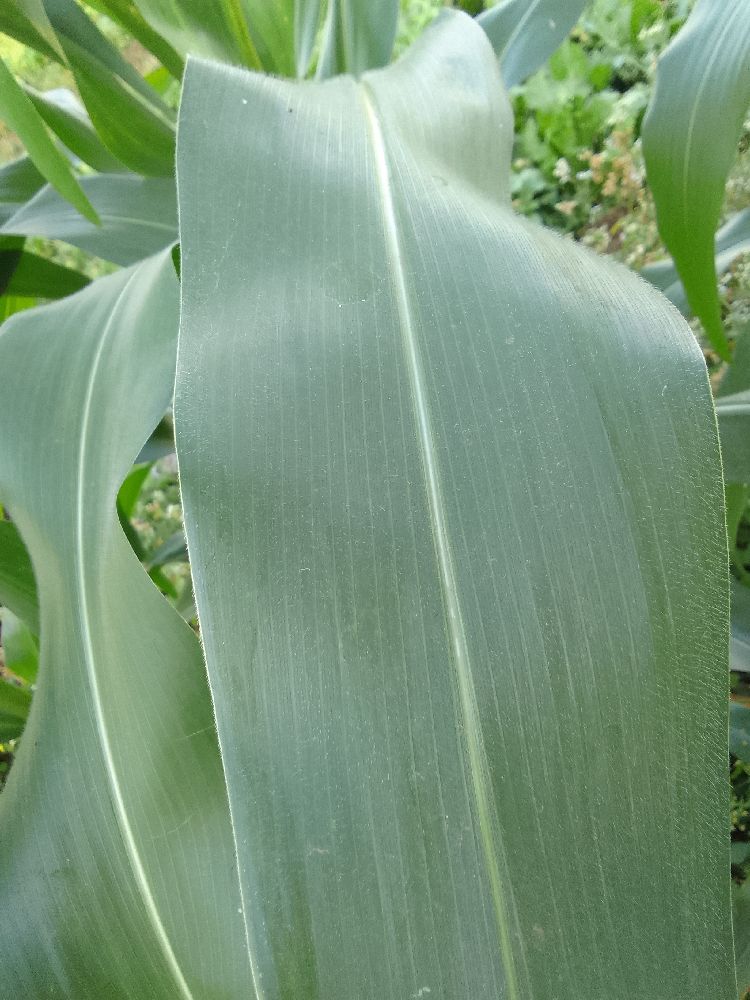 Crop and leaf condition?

maize, healthy
